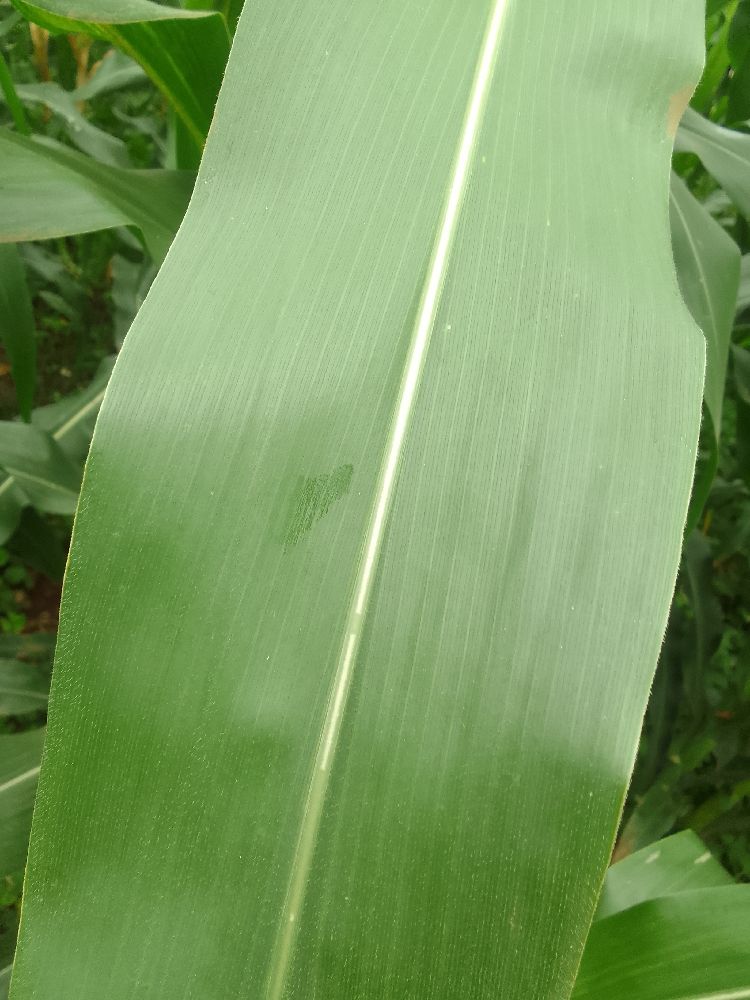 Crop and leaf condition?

maize, healthy
